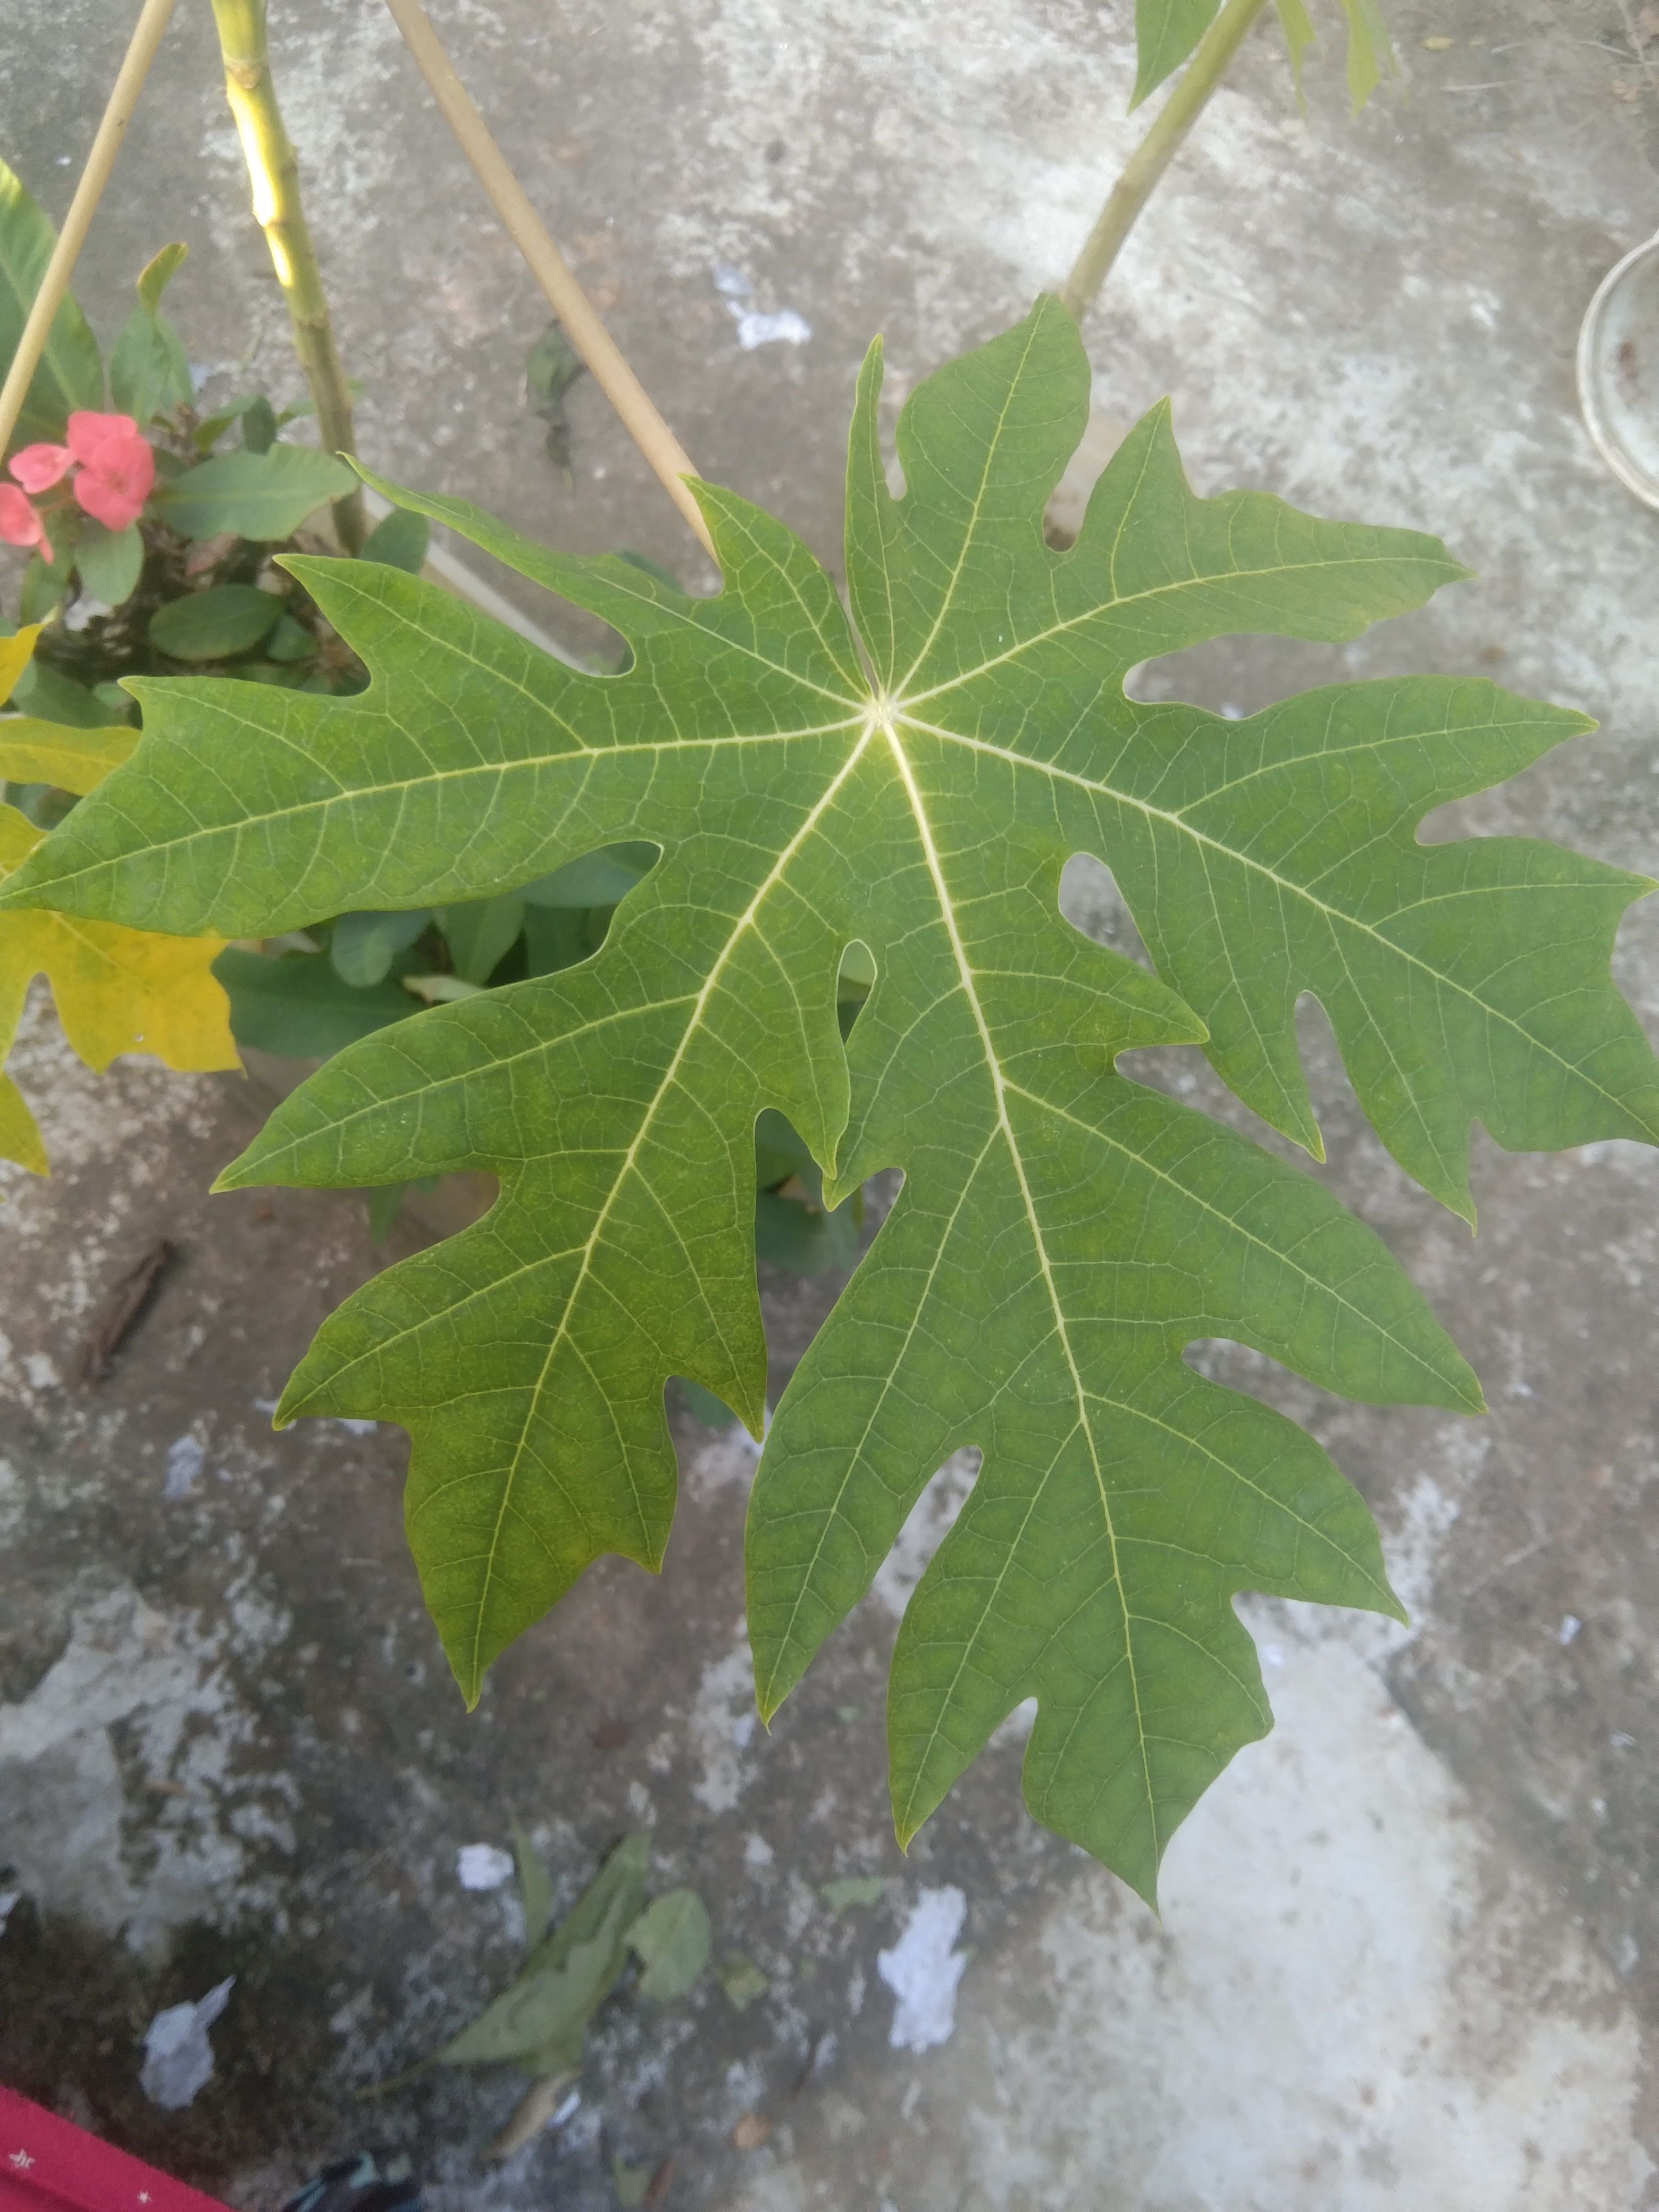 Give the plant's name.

papaya
